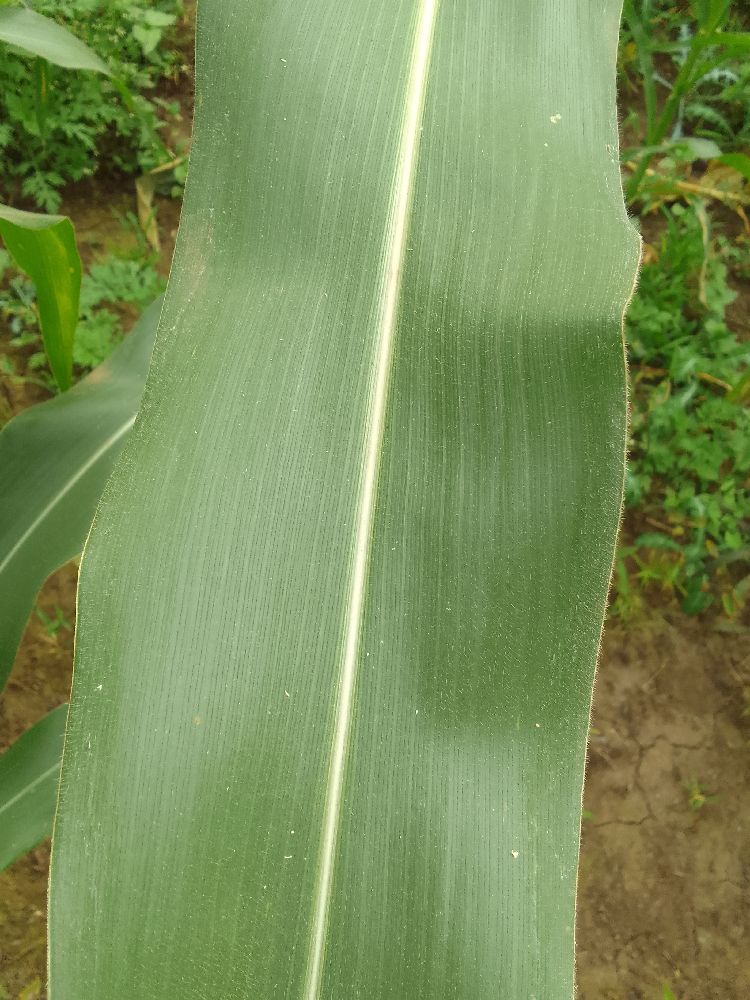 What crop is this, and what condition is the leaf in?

maize, healthy
